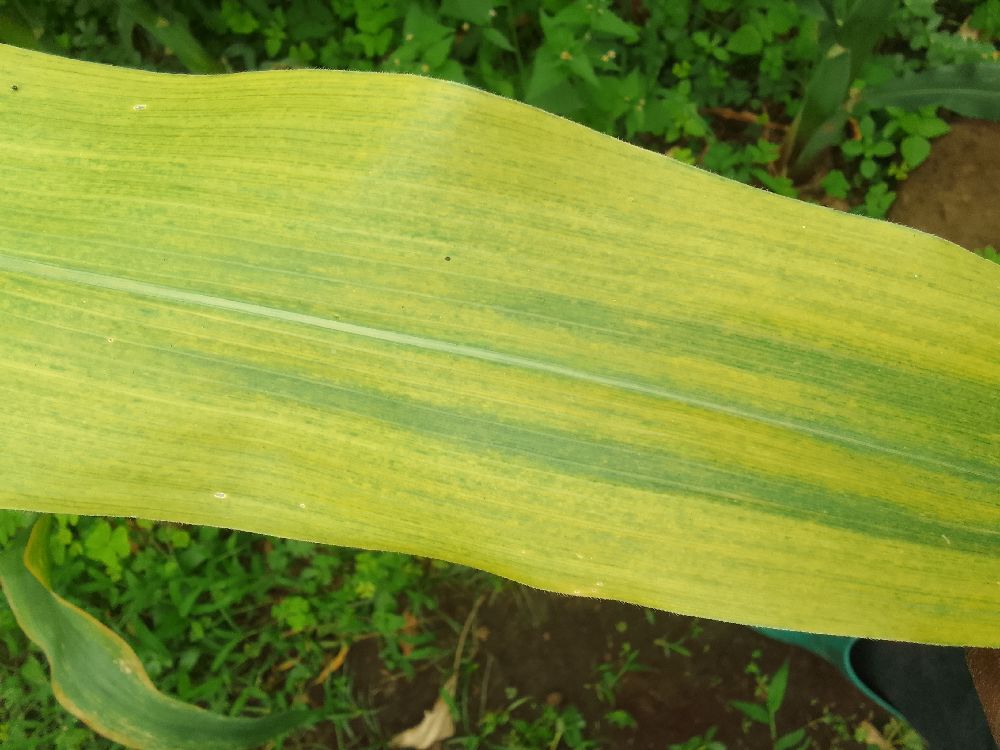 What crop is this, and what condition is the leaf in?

maize, maize lethal necrosis
